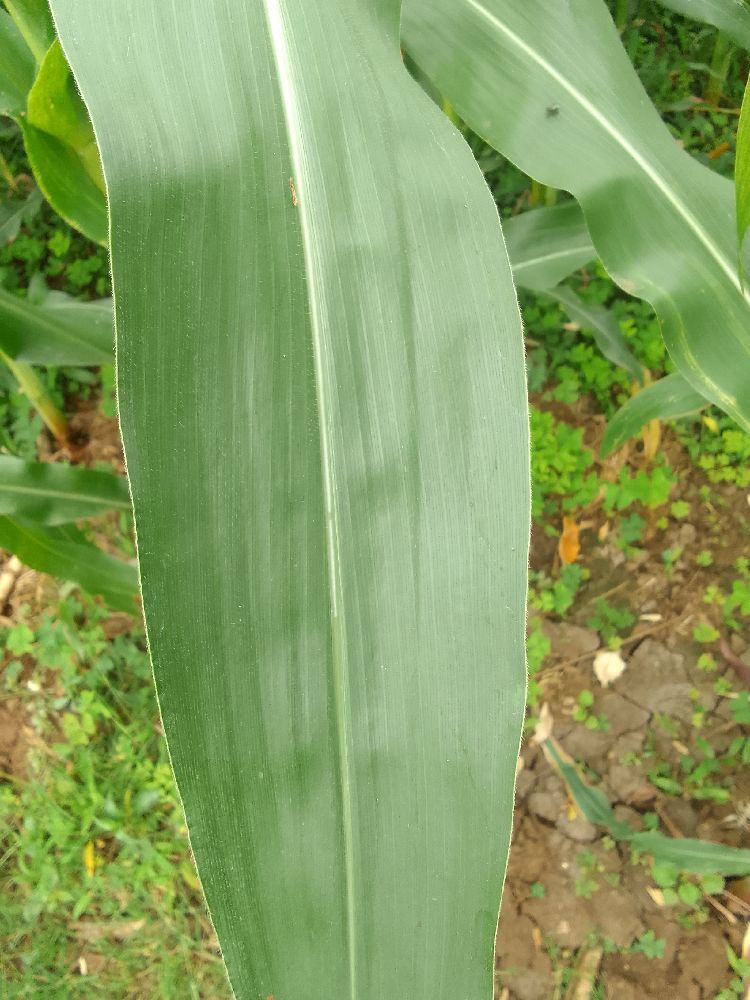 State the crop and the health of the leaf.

maize, healthy
